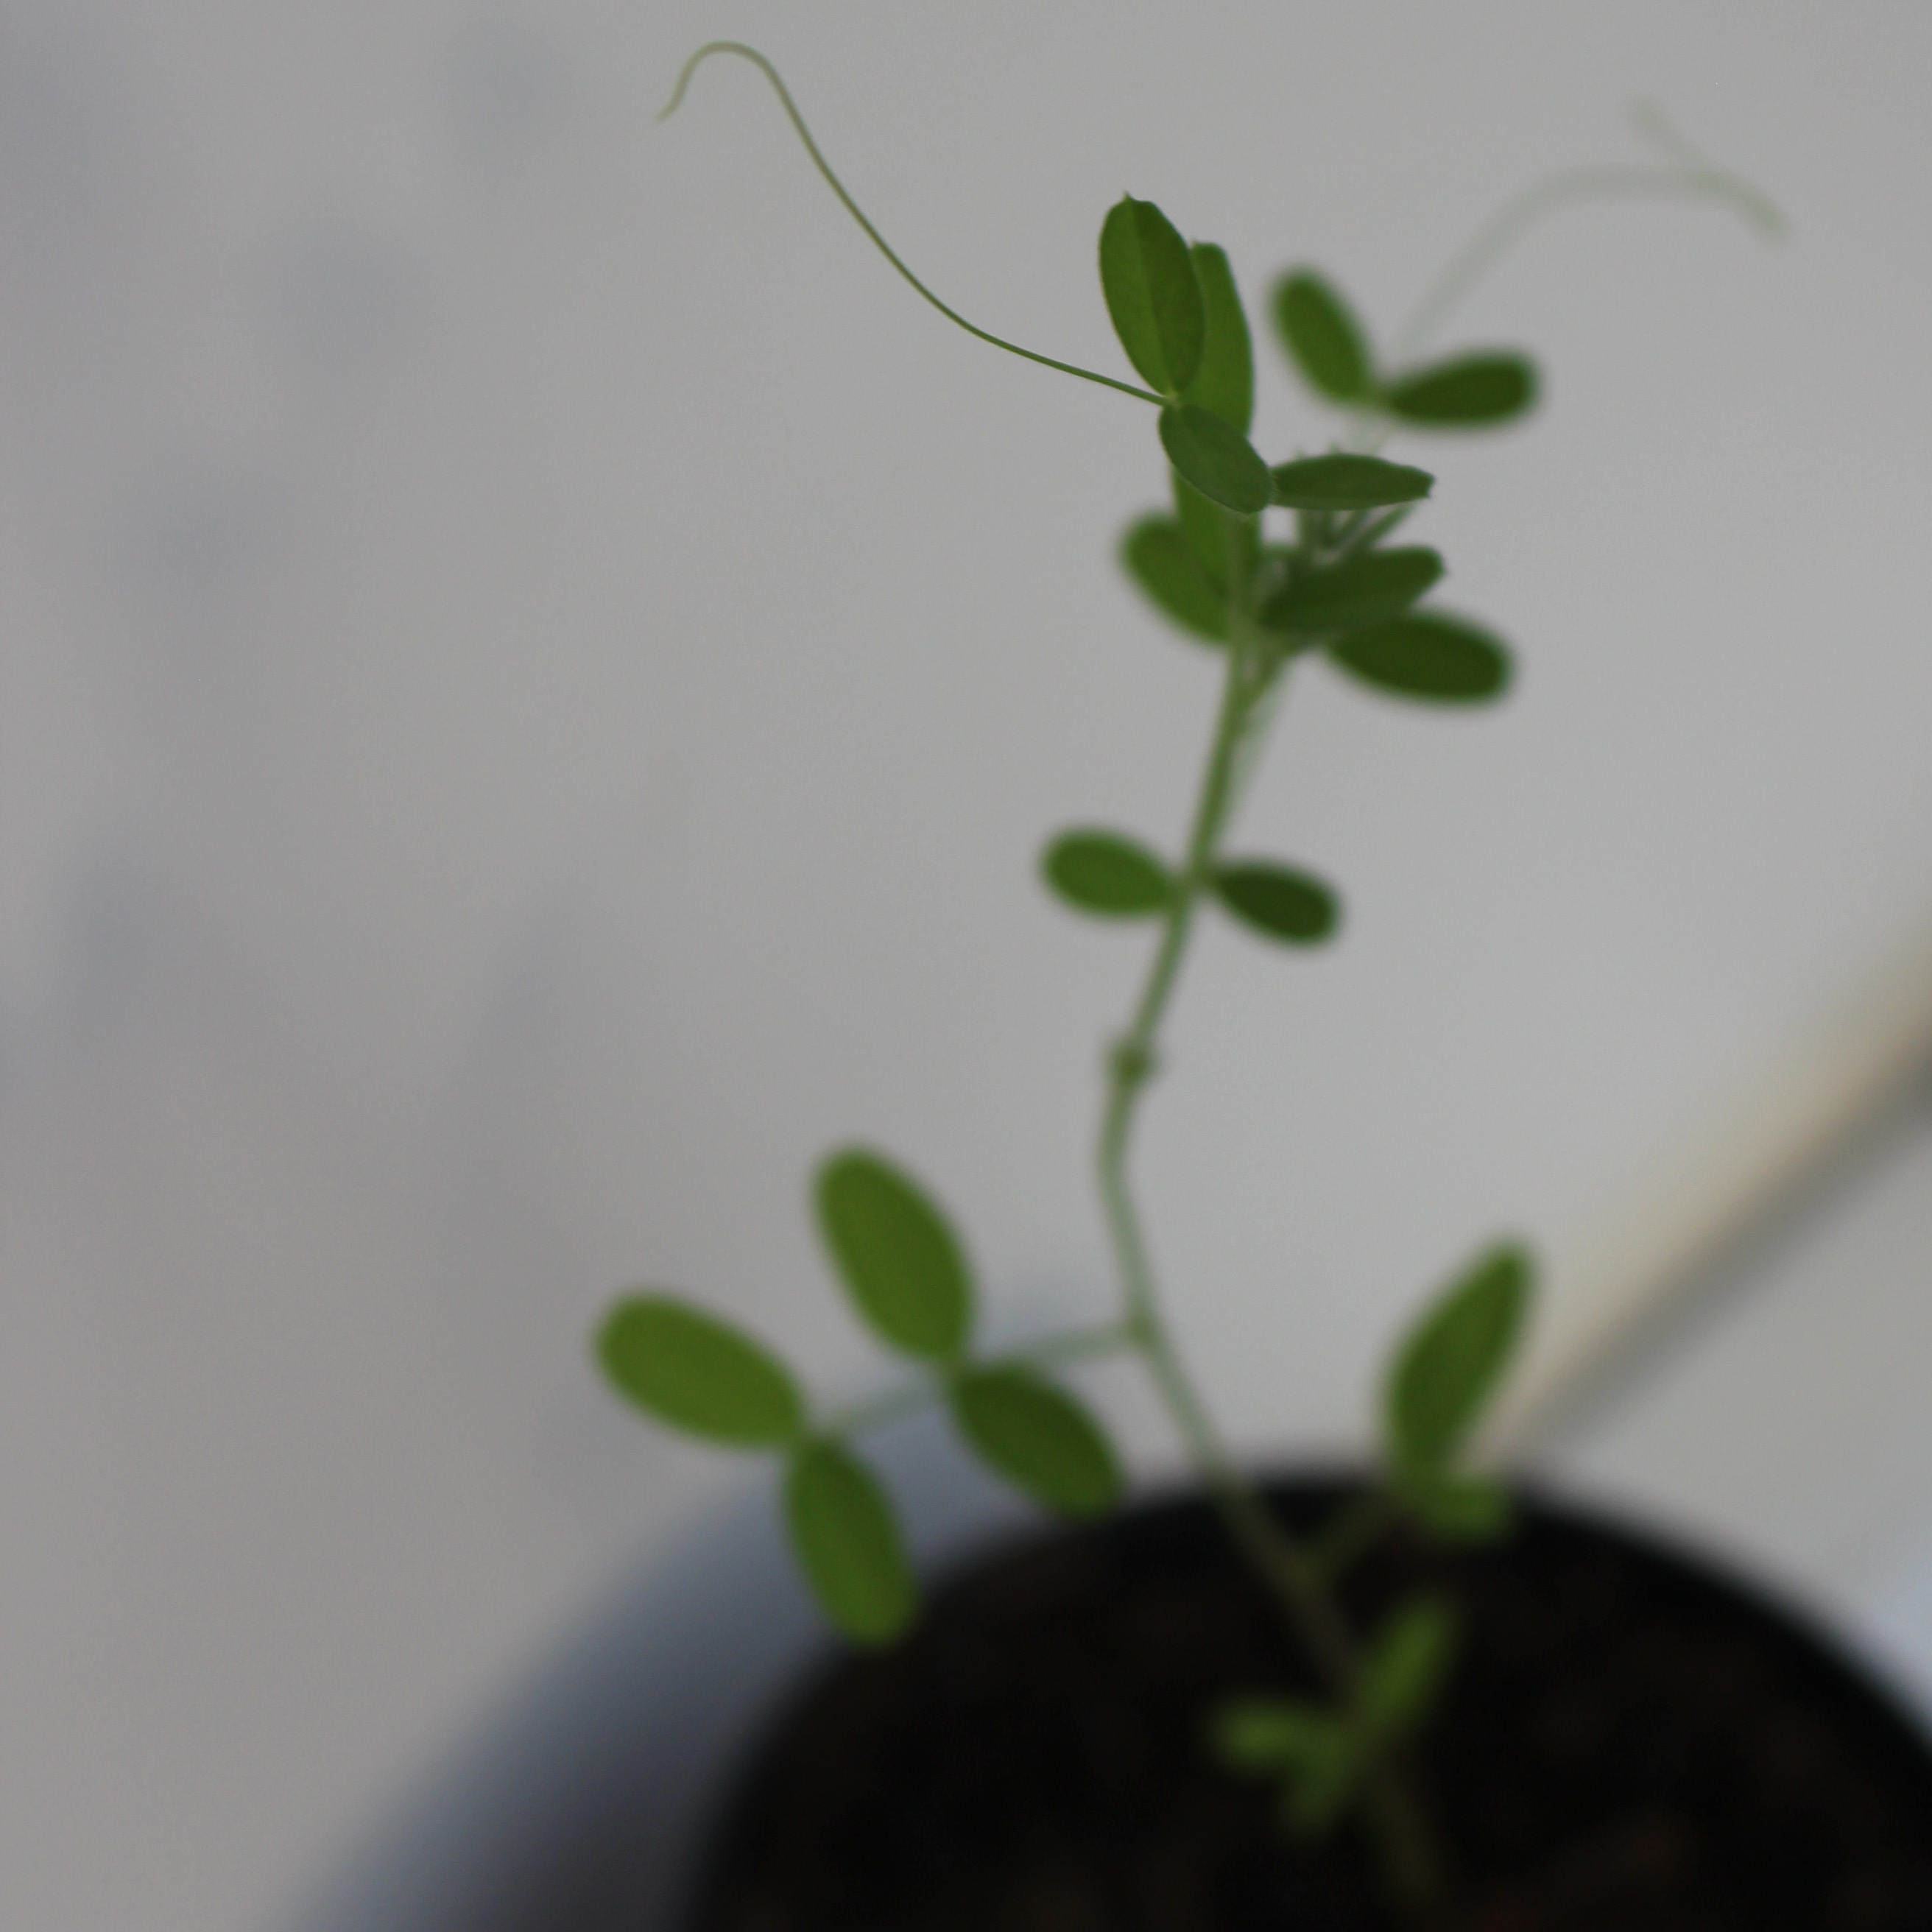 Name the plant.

Vicia sativa
